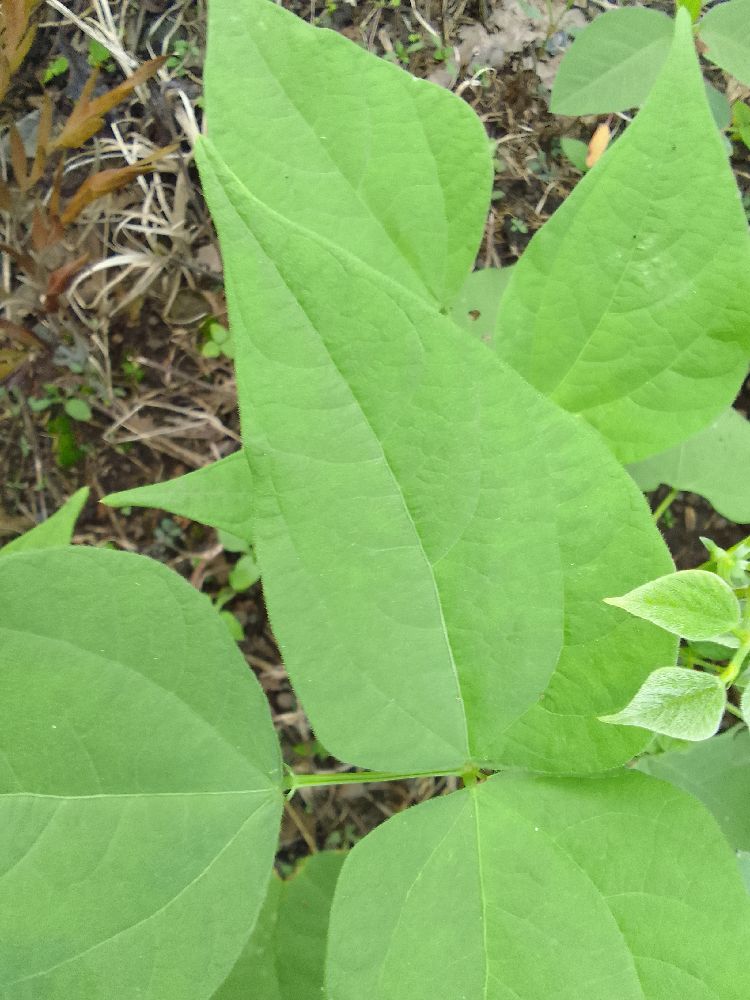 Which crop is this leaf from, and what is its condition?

common bean, healthy
